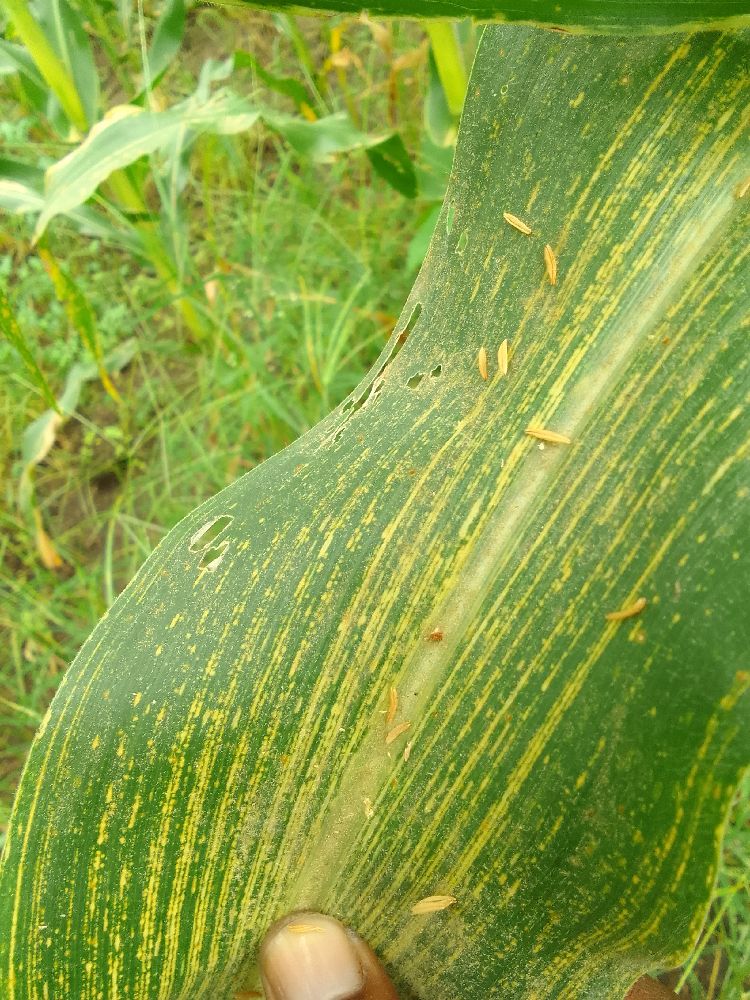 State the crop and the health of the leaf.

maize, maize streak virus
